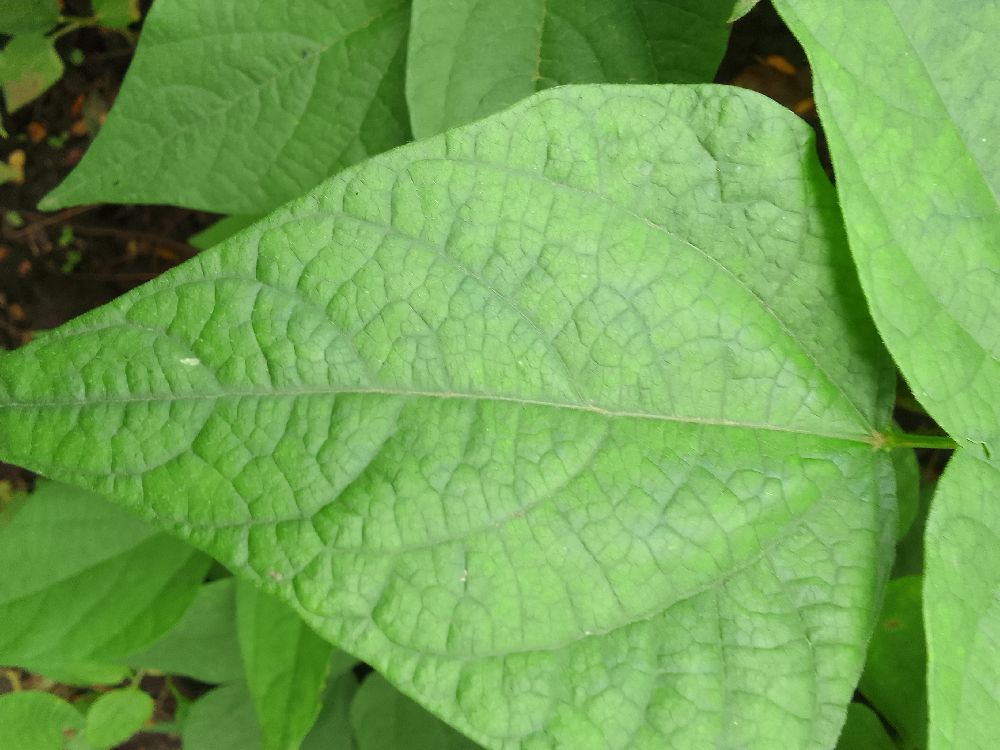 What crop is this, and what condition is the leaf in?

common bean, healthy
